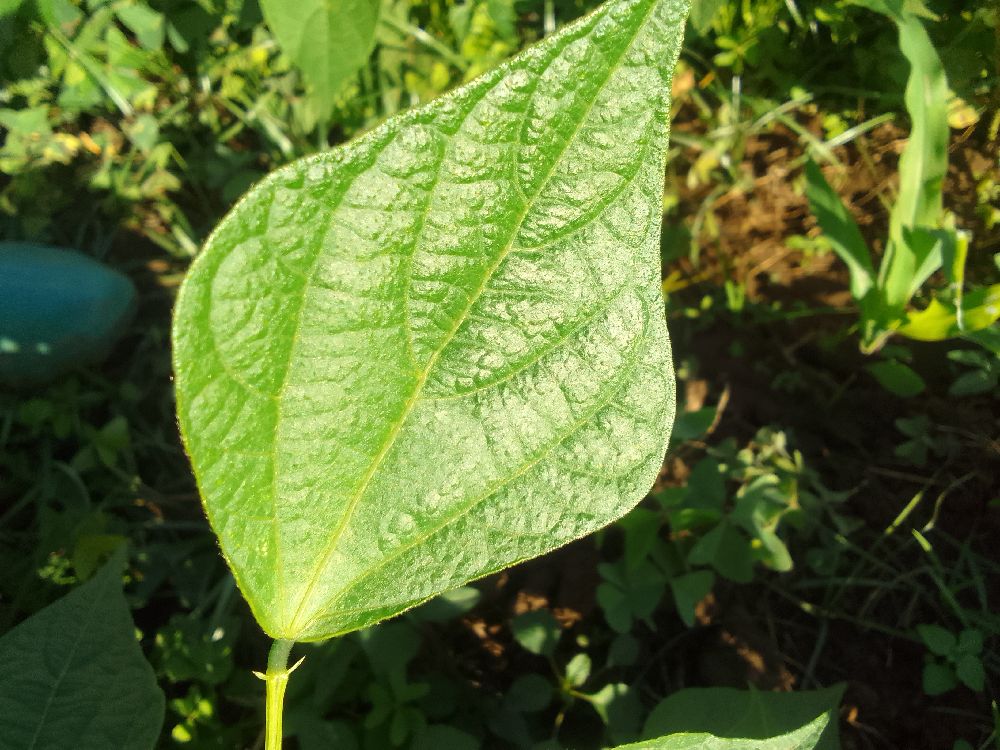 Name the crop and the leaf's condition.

common bean, healthy
